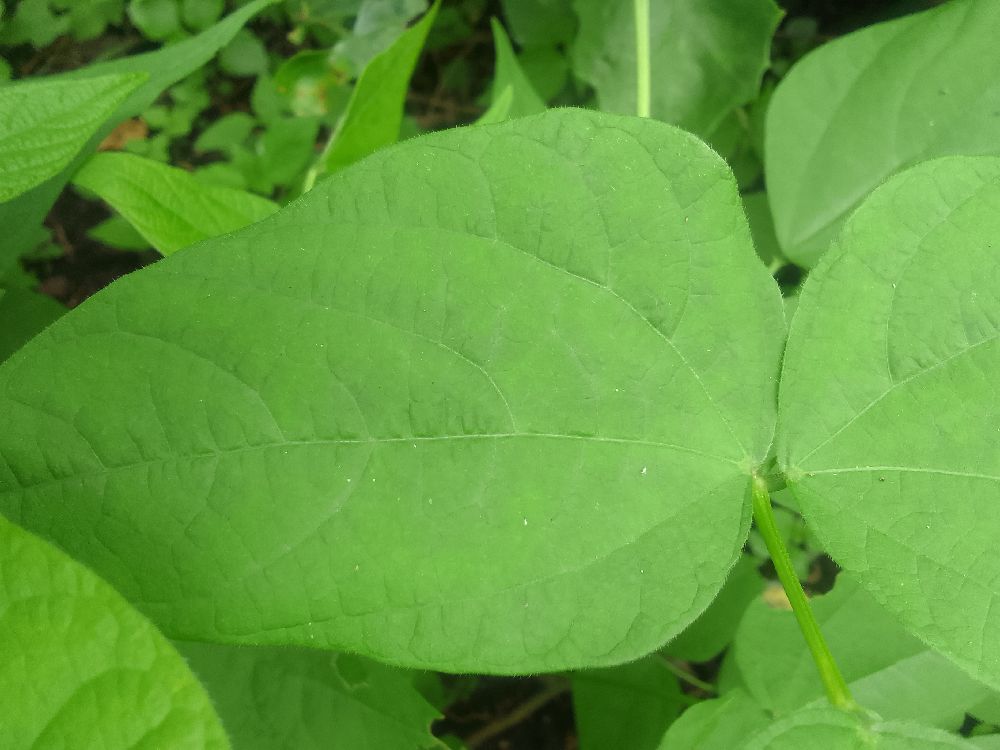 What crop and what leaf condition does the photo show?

common bean, healthy
